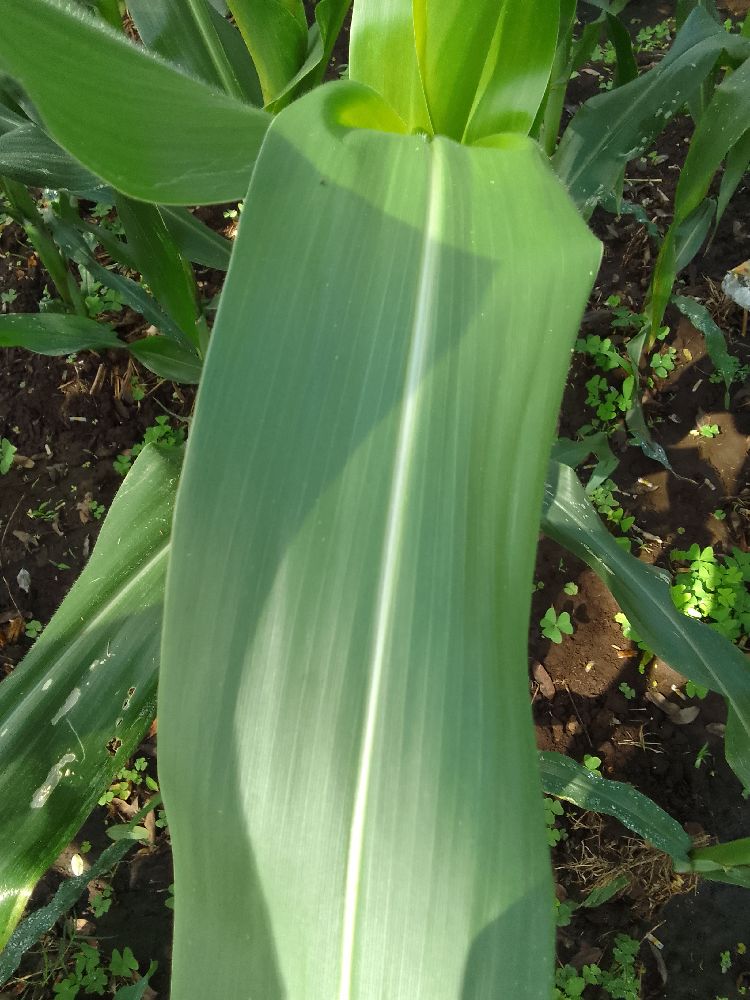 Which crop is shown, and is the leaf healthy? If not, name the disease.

maize, healthy
